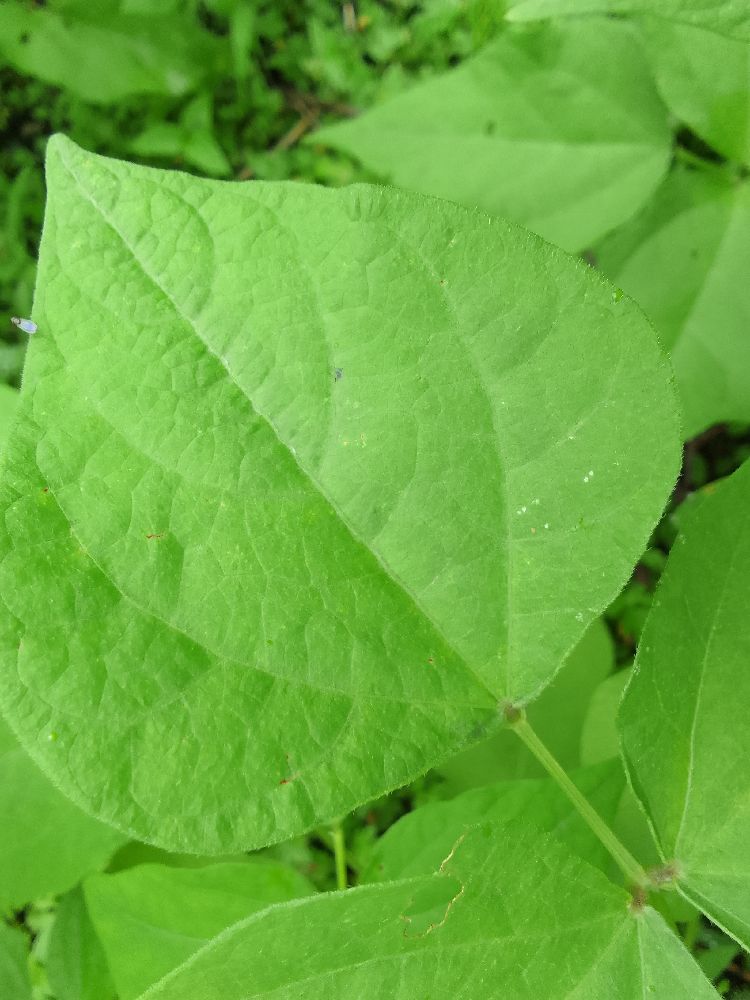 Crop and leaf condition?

common bean, healthy
